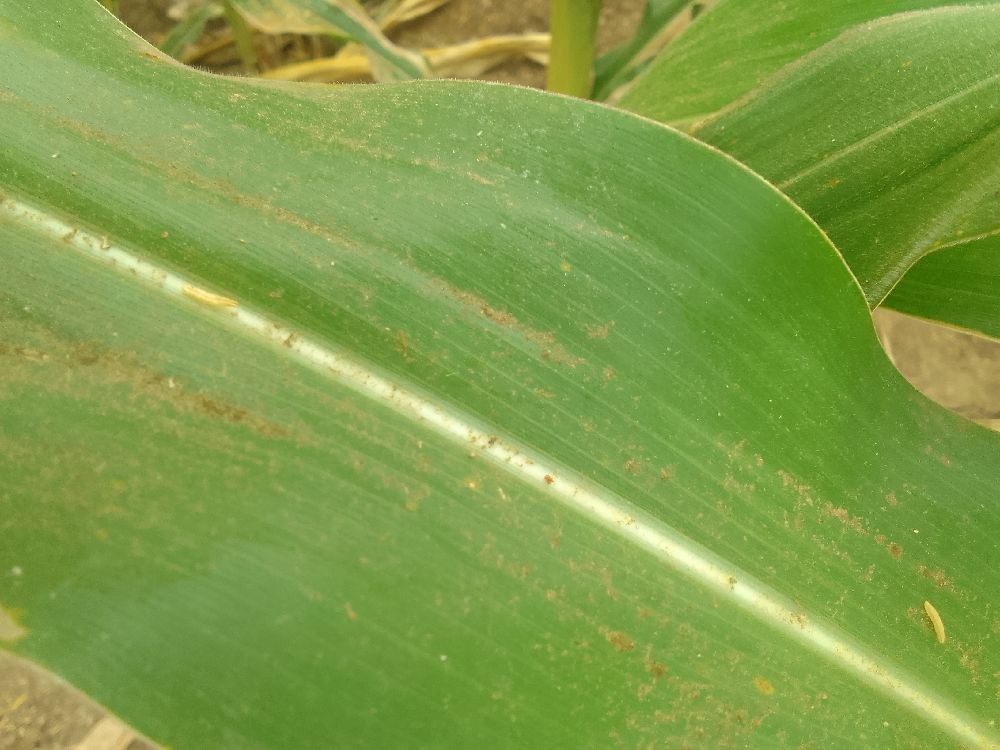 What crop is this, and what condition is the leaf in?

maize, healthy
